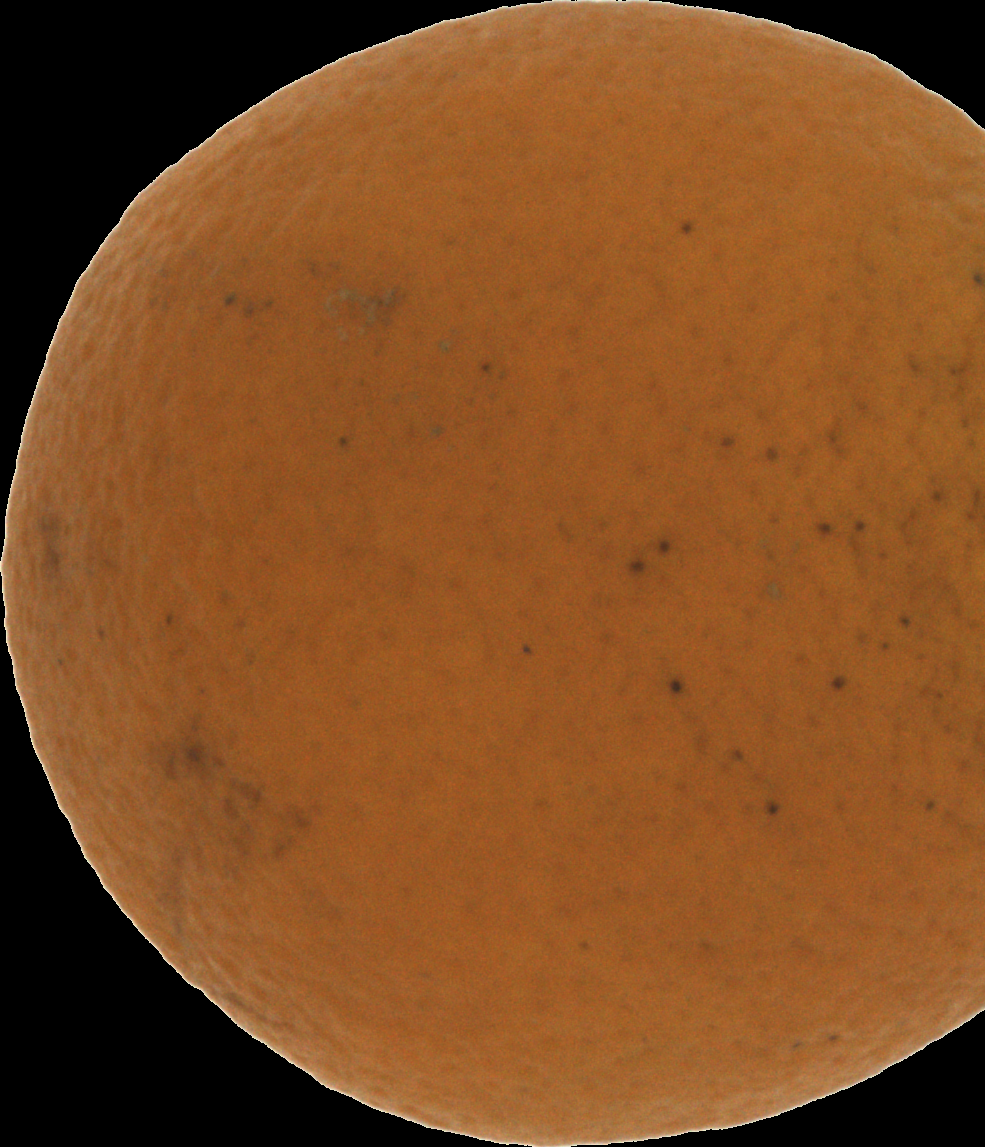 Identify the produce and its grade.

orange, bad
